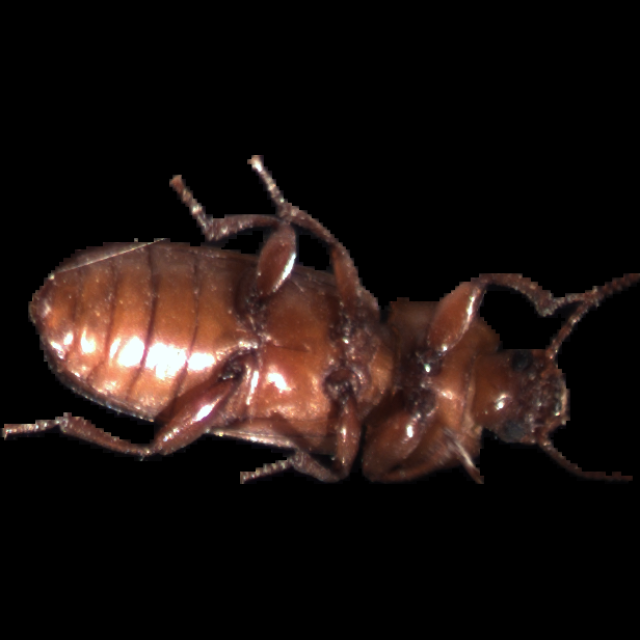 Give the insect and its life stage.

mealworm beetle
